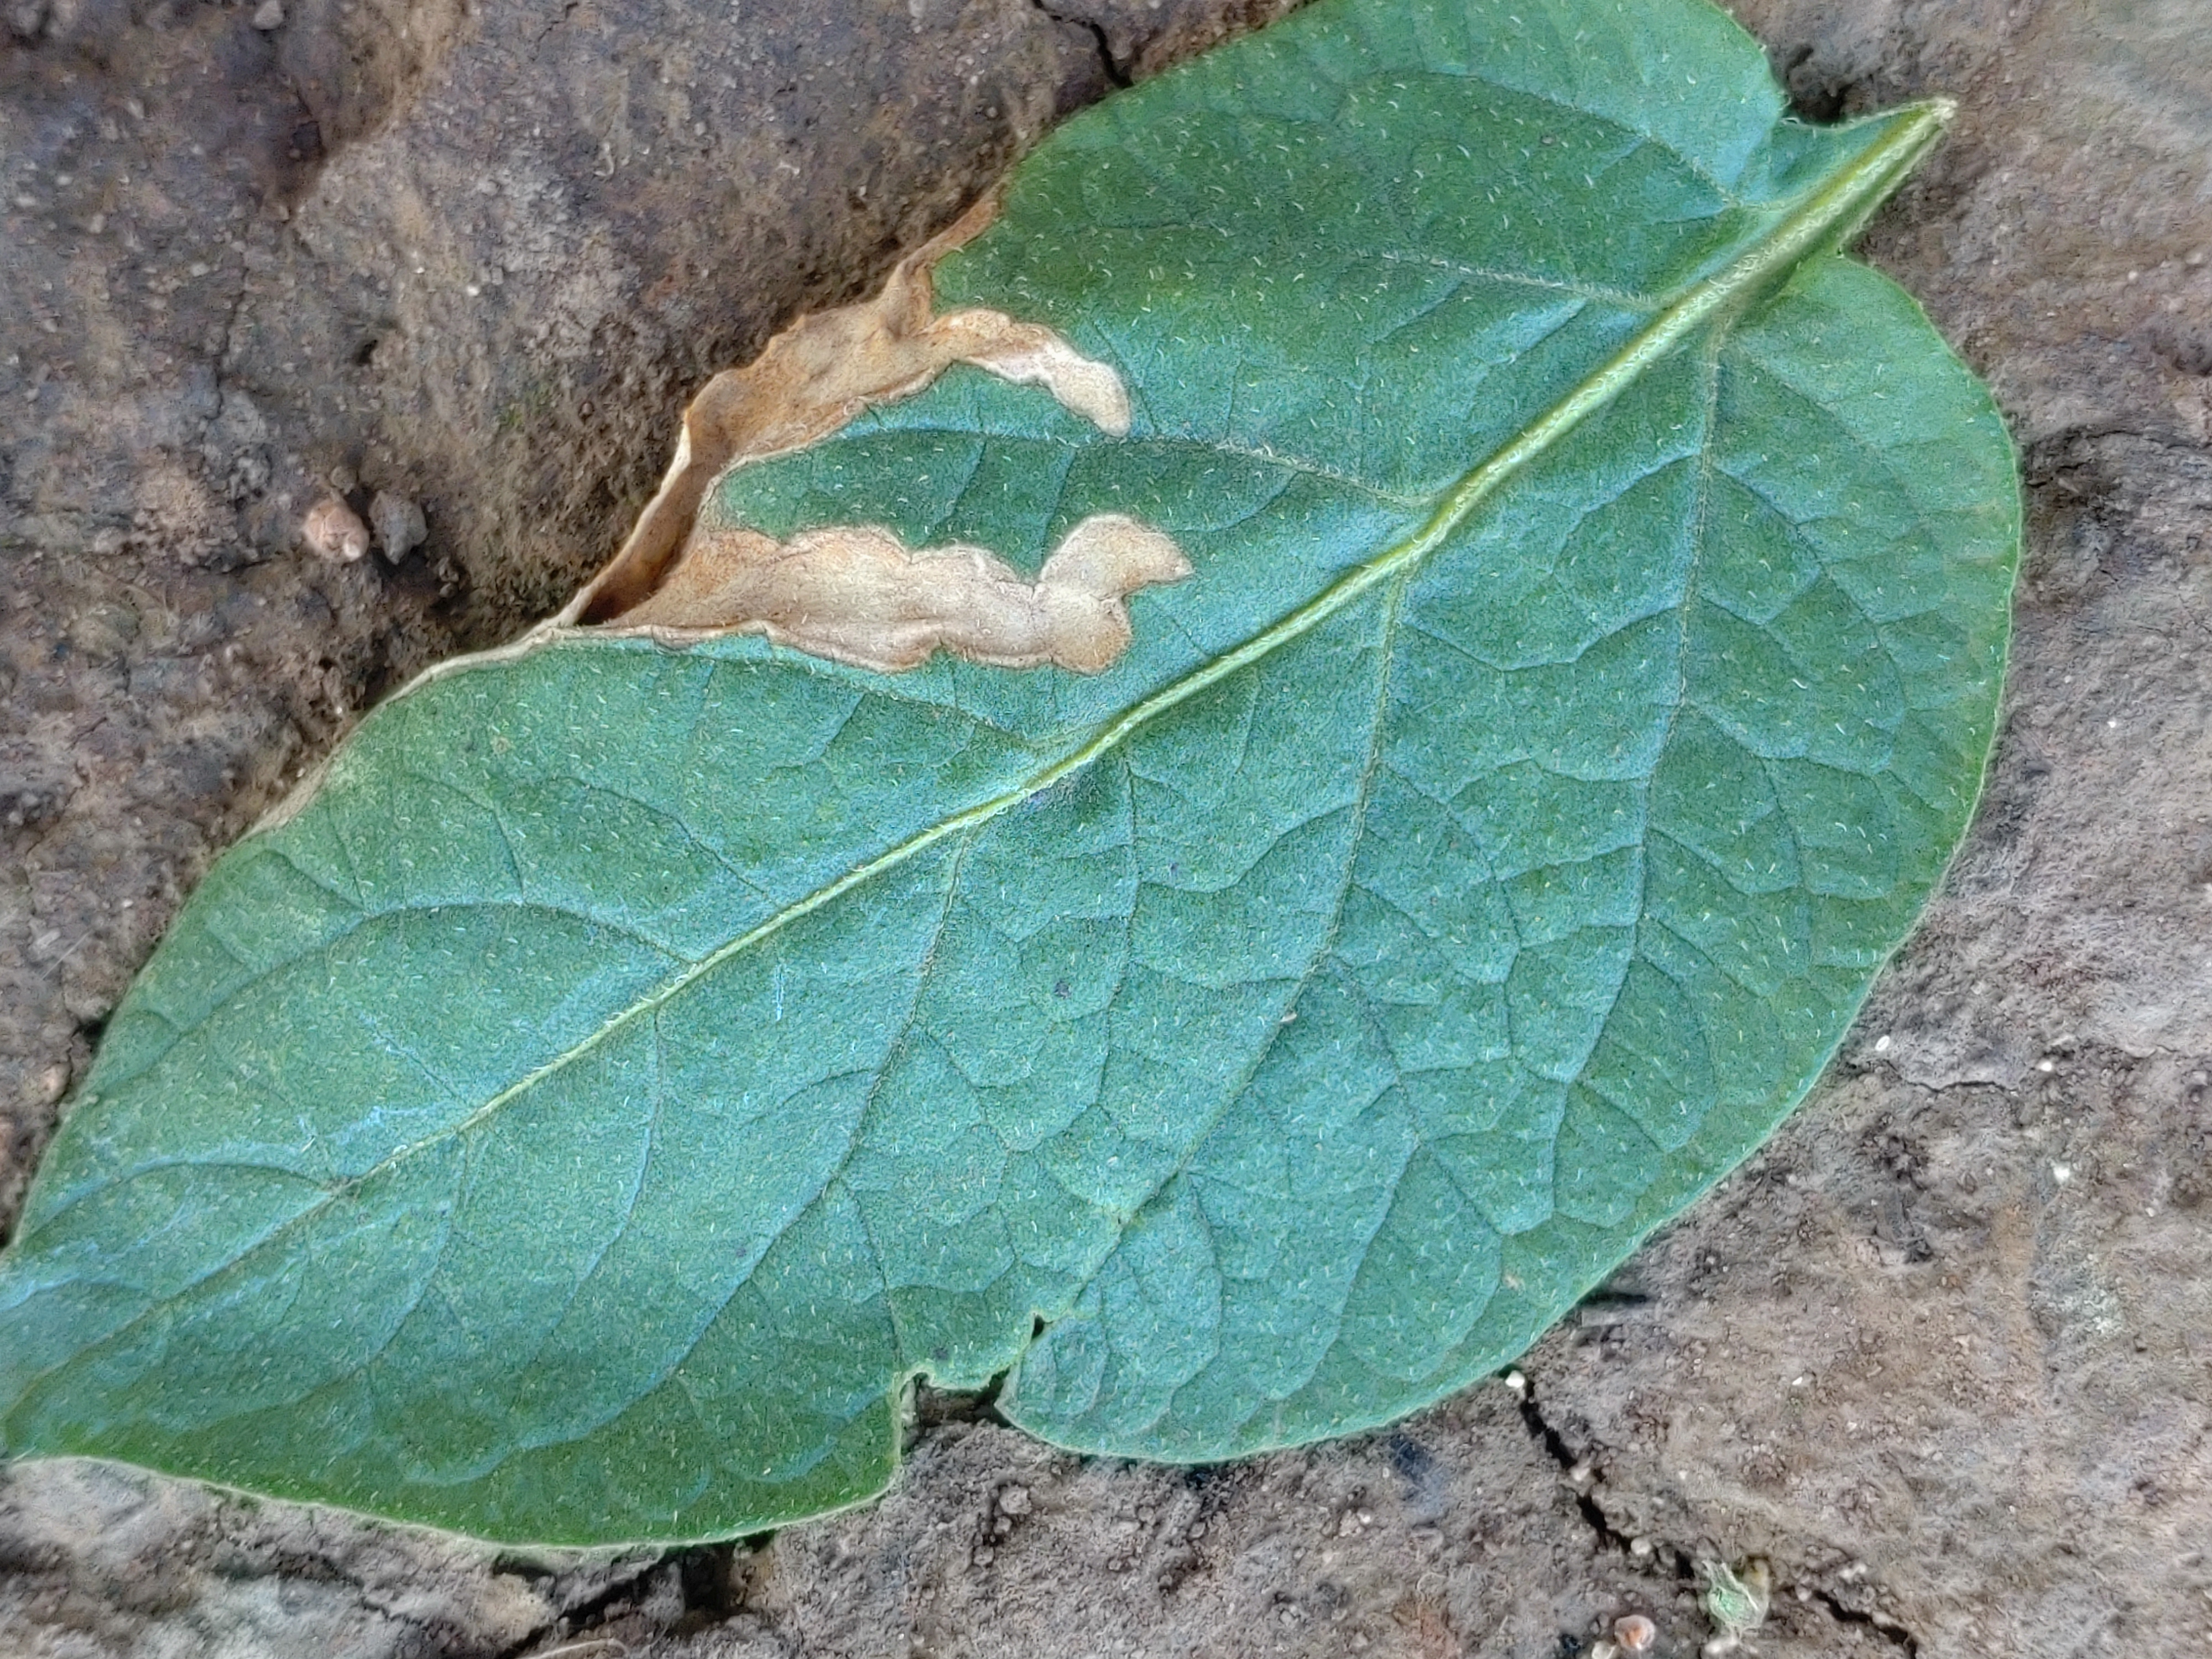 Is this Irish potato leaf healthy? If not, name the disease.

early blight
